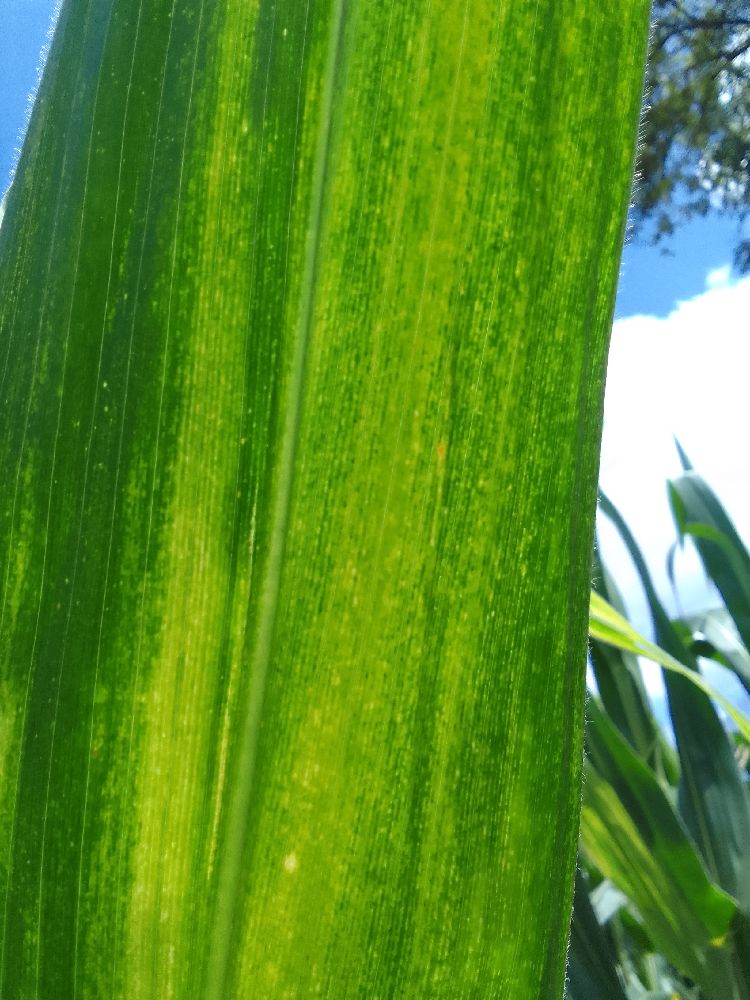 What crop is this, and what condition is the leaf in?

maize, maize lethal necrosis
